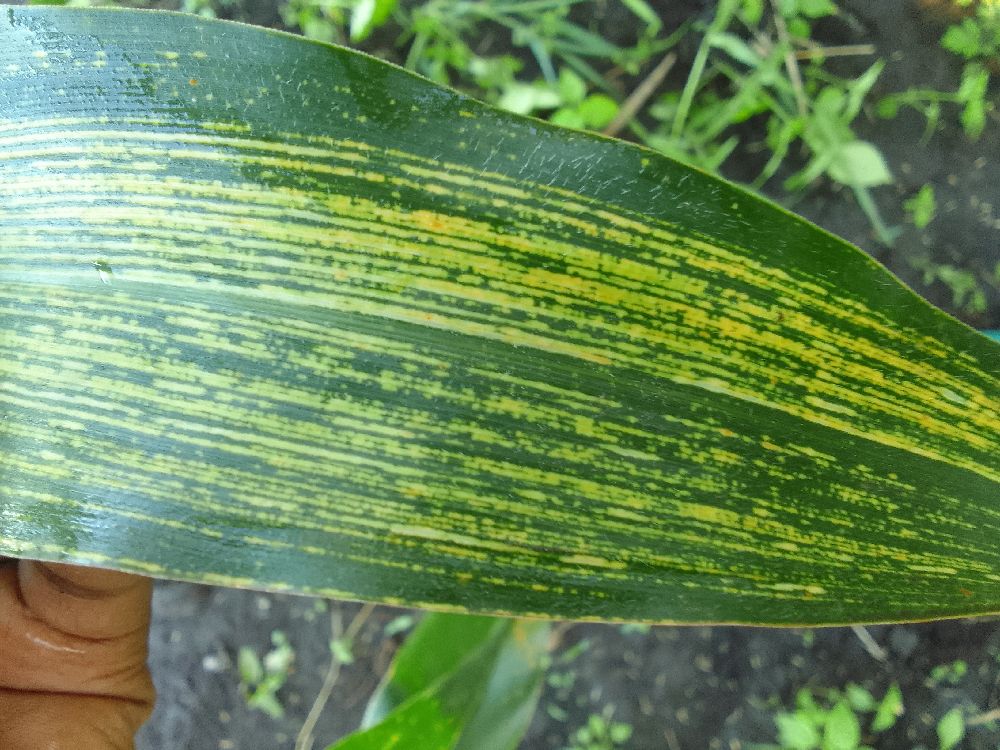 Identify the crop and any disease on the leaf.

maize, maize streak virus
